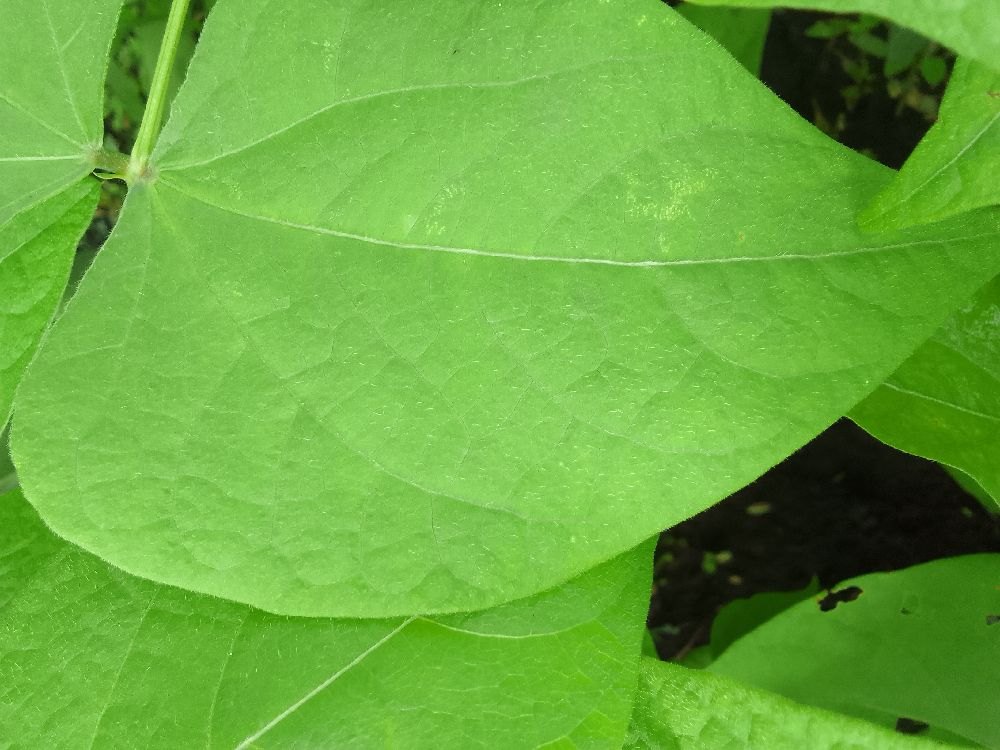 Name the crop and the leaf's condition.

common bean, healthy
